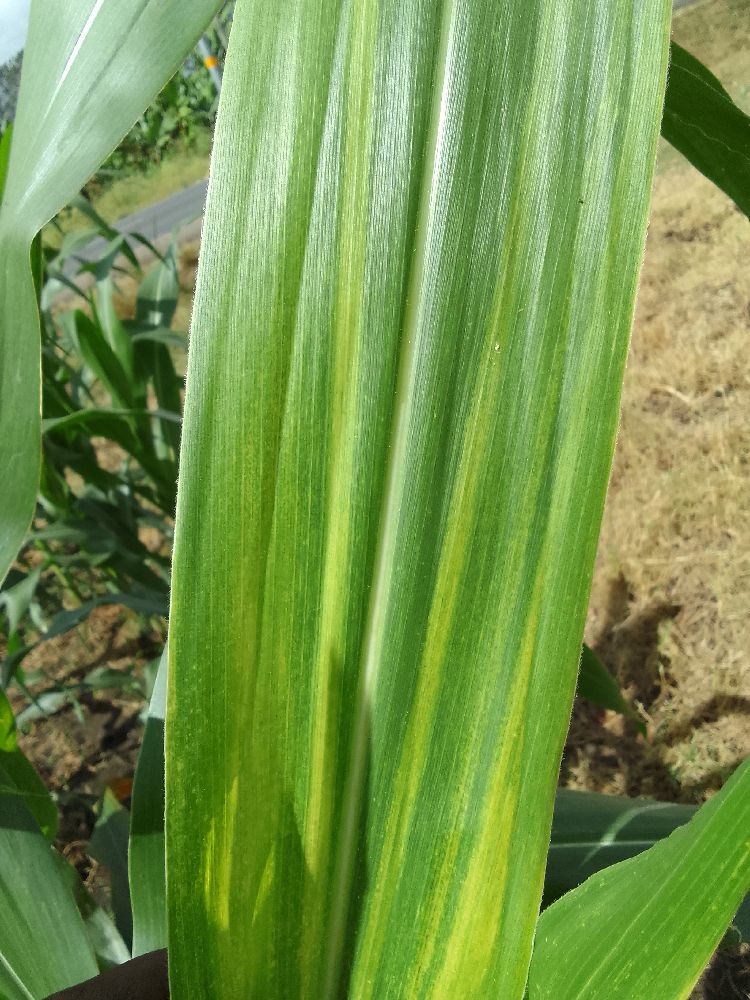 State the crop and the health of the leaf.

maize, maize lethal necrosis
